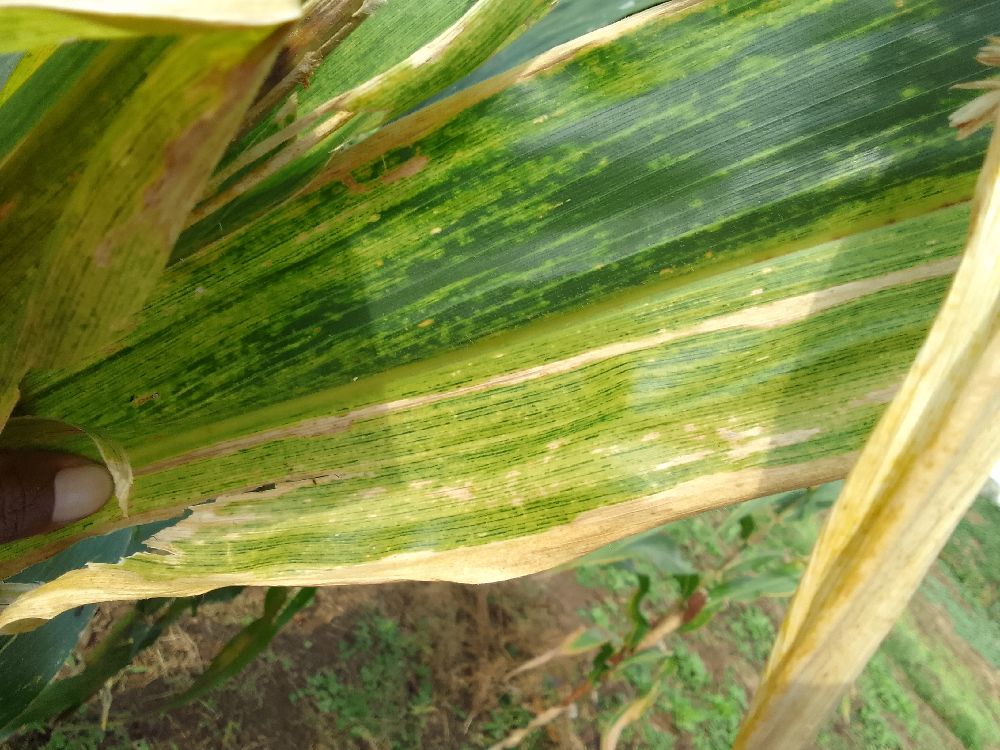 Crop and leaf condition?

maize, maize lethal necrosis
